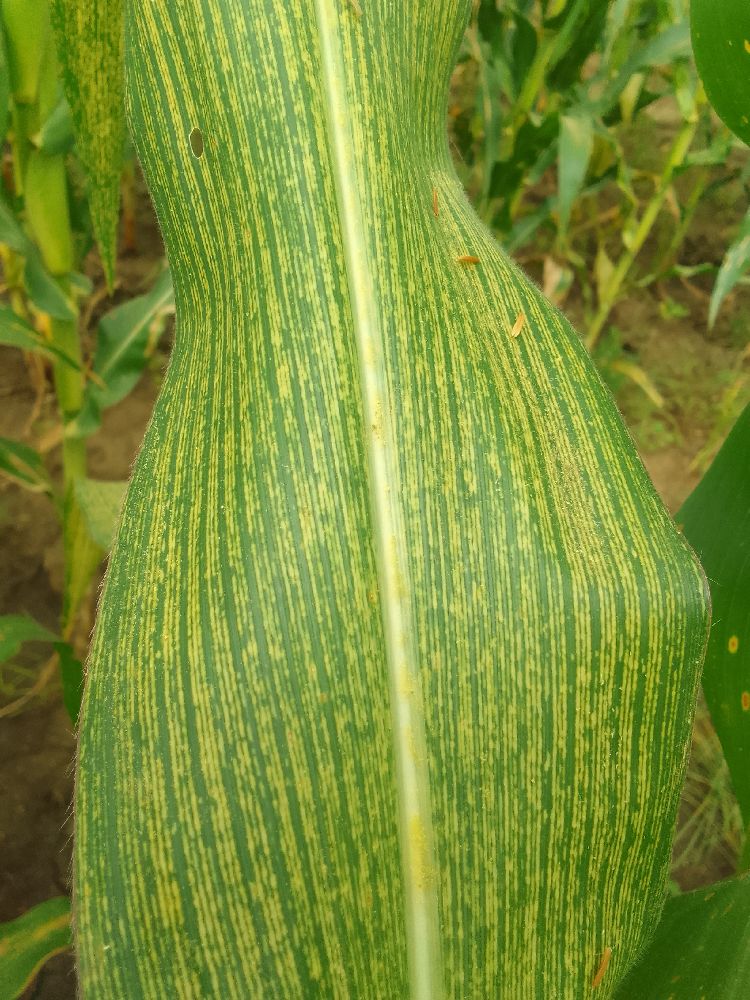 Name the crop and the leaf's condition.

maize, maize streak virus
